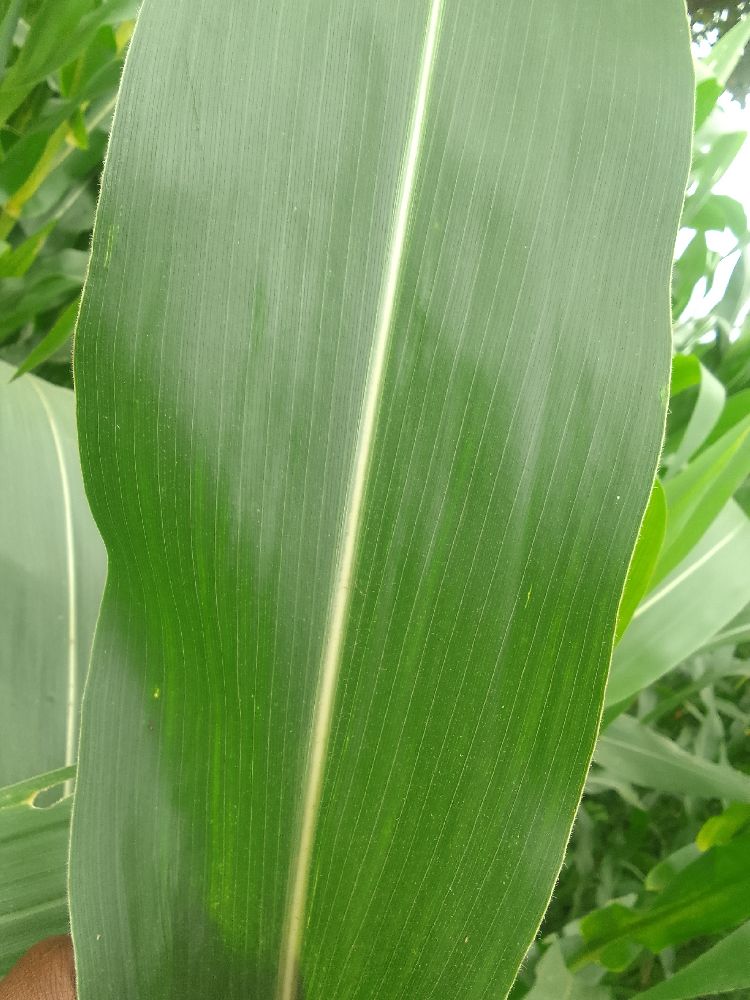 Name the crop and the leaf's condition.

maize, healthy
